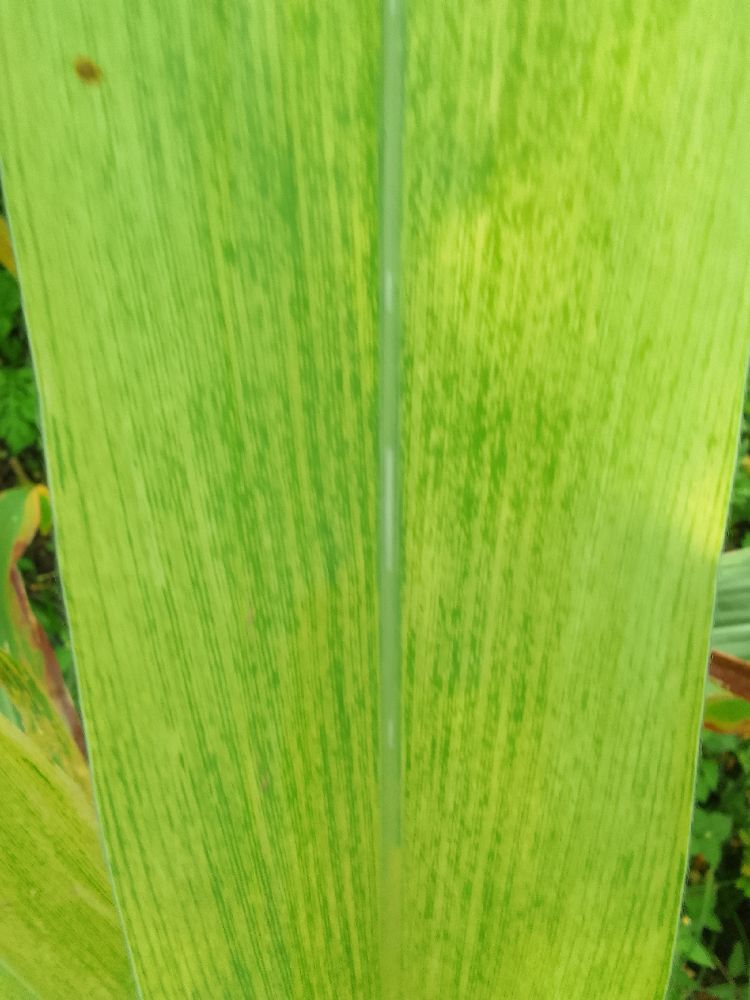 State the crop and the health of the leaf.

maize, maize lethal necrosis
